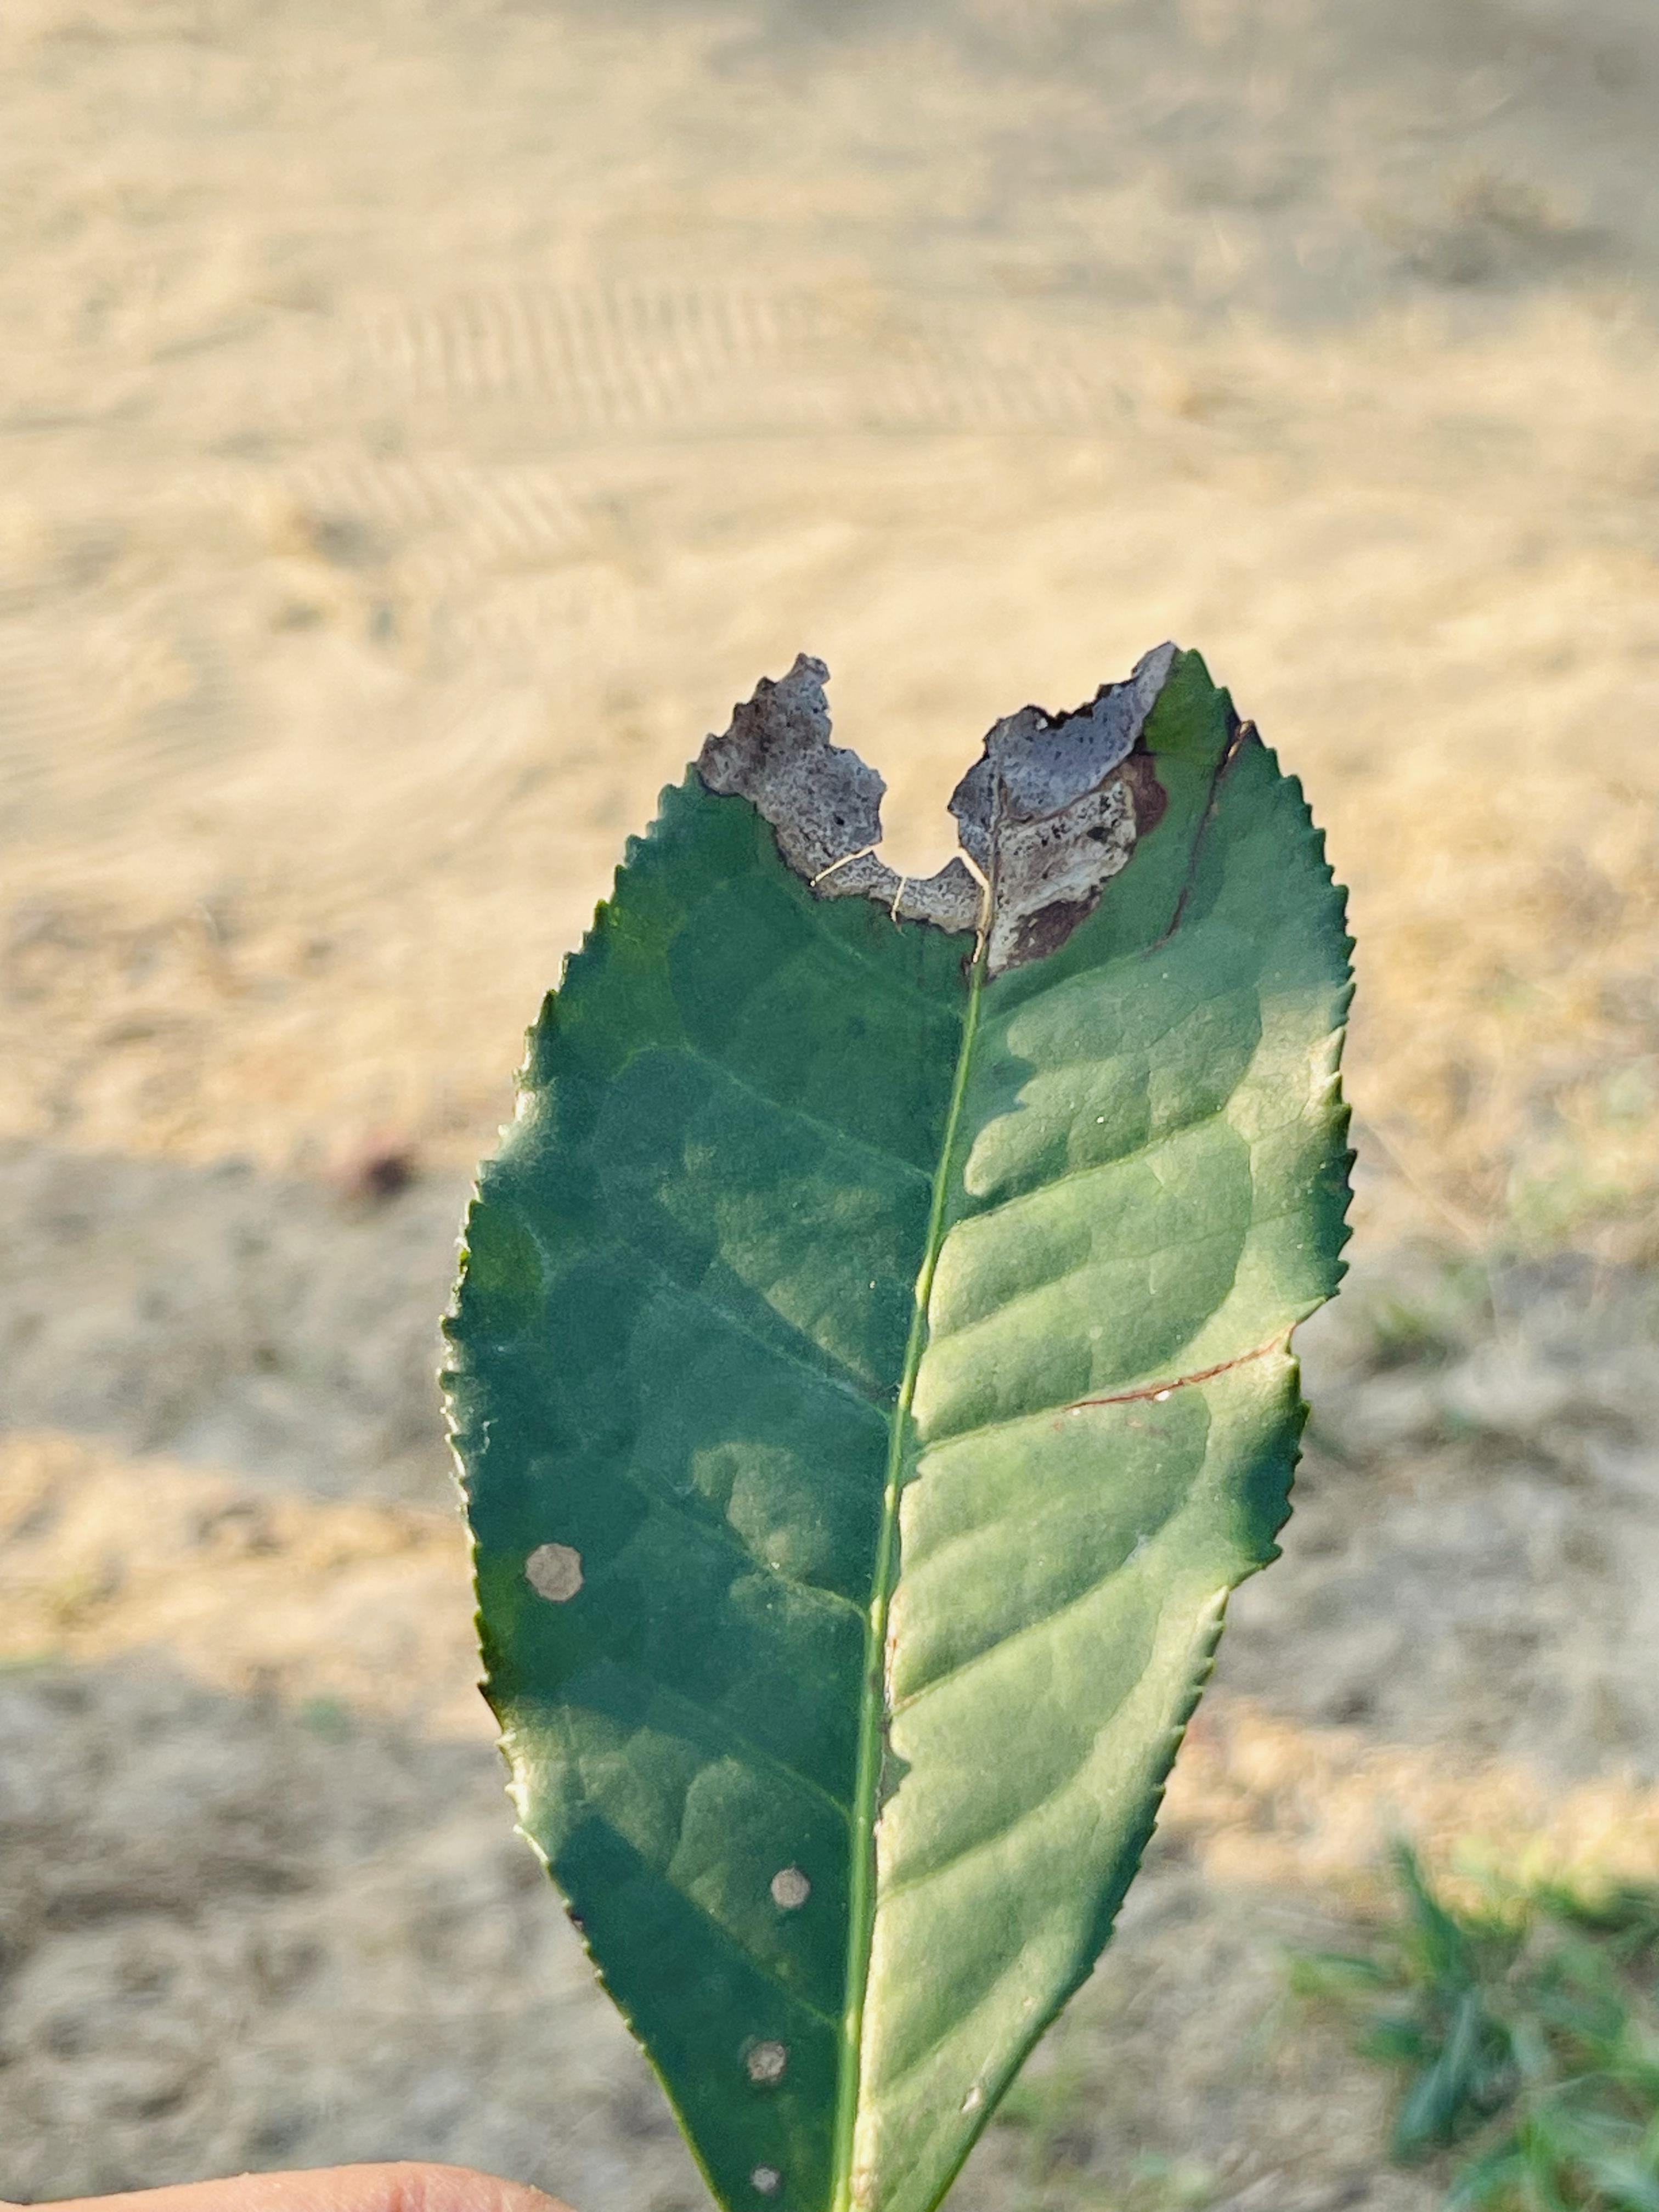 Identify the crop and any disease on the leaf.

tea, blight
